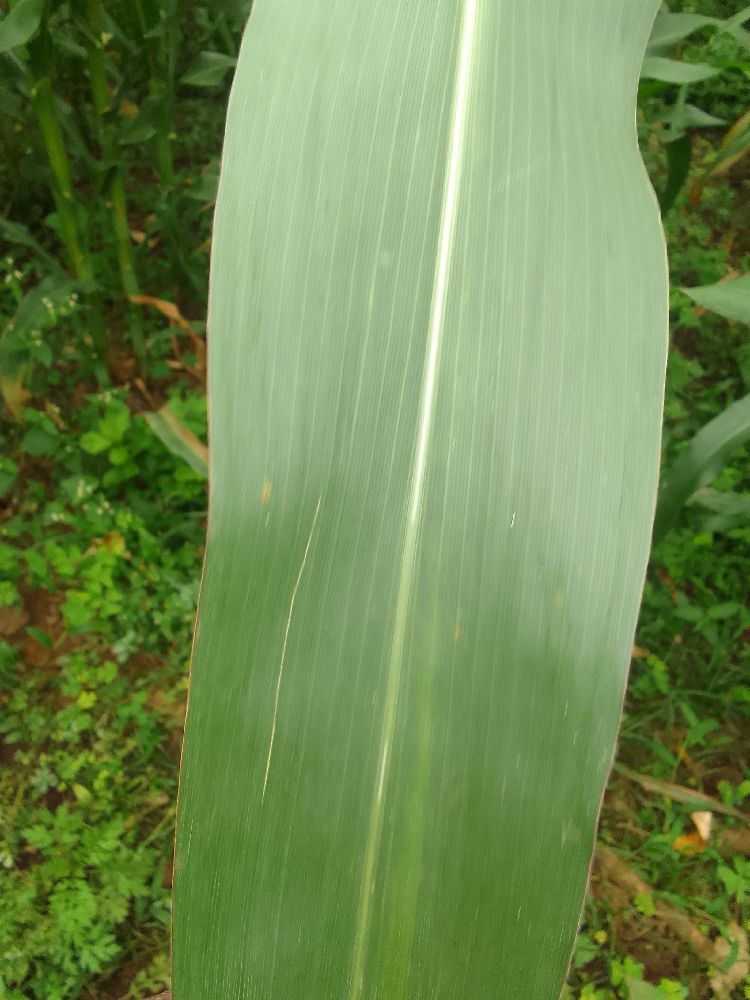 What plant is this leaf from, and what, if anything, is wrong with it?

maize, healthy
